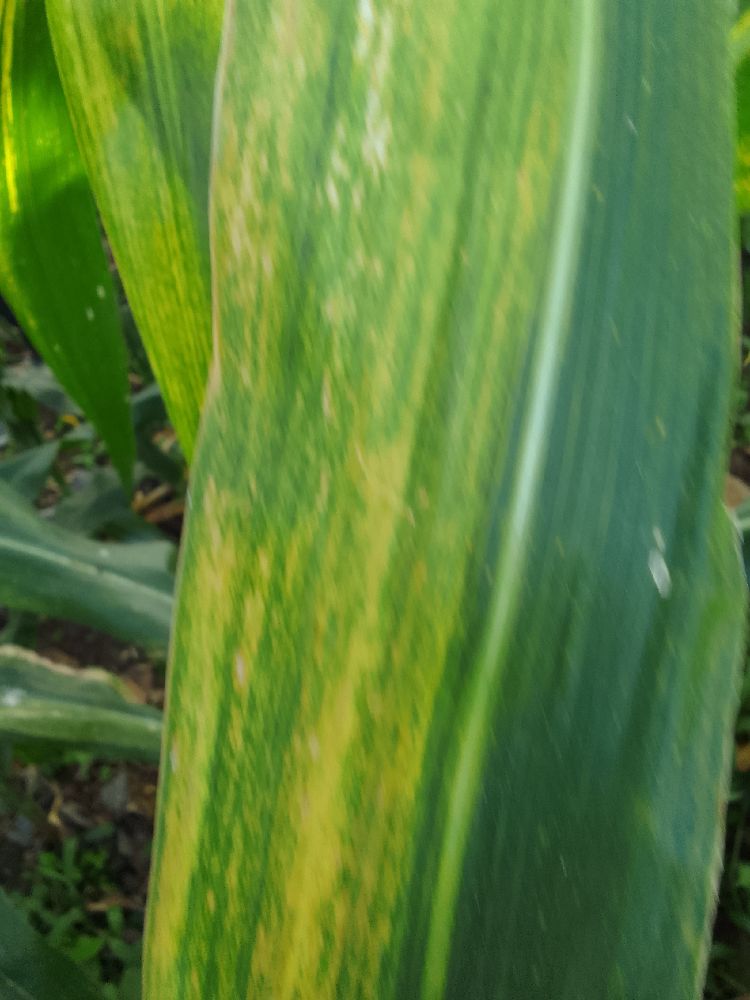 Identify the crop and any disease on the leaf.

maize, maize lethal necrosis
